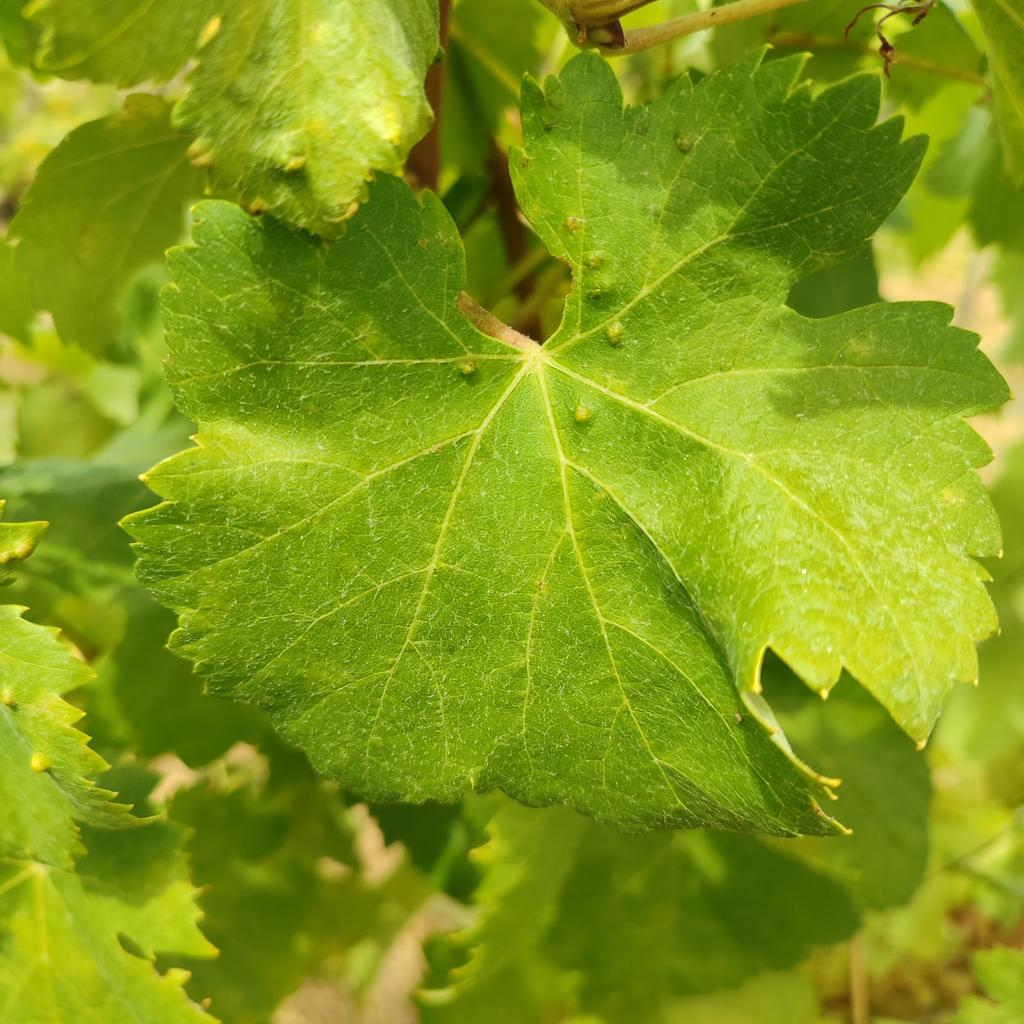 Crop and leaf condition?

grapevine, erineum mite
